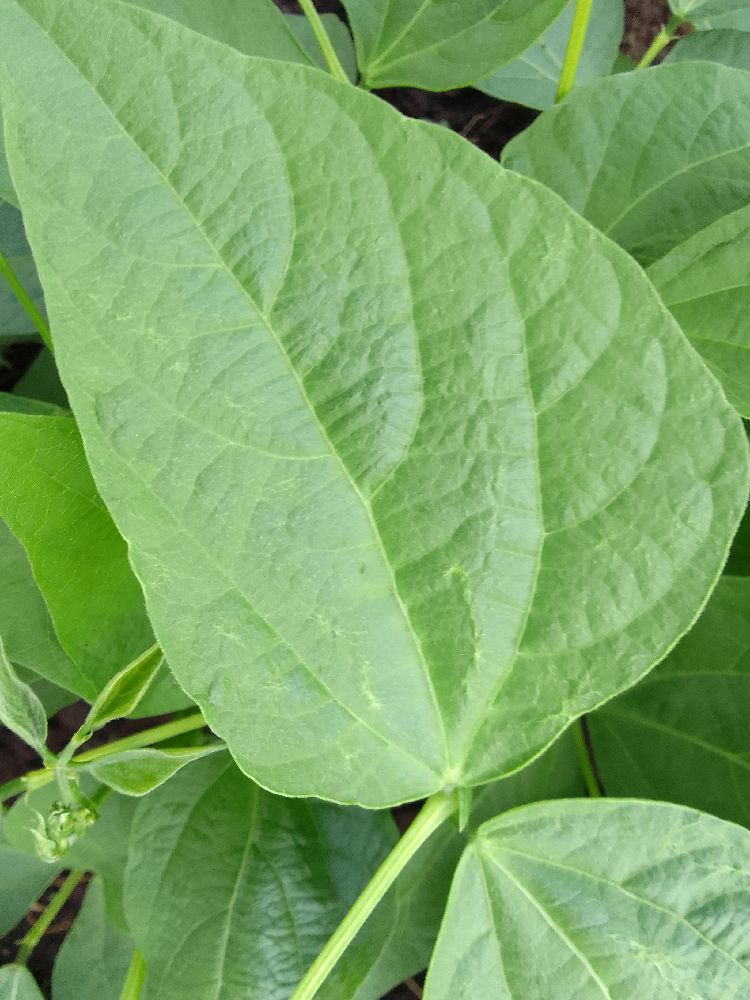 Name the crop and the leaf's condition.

common bean, healthy
